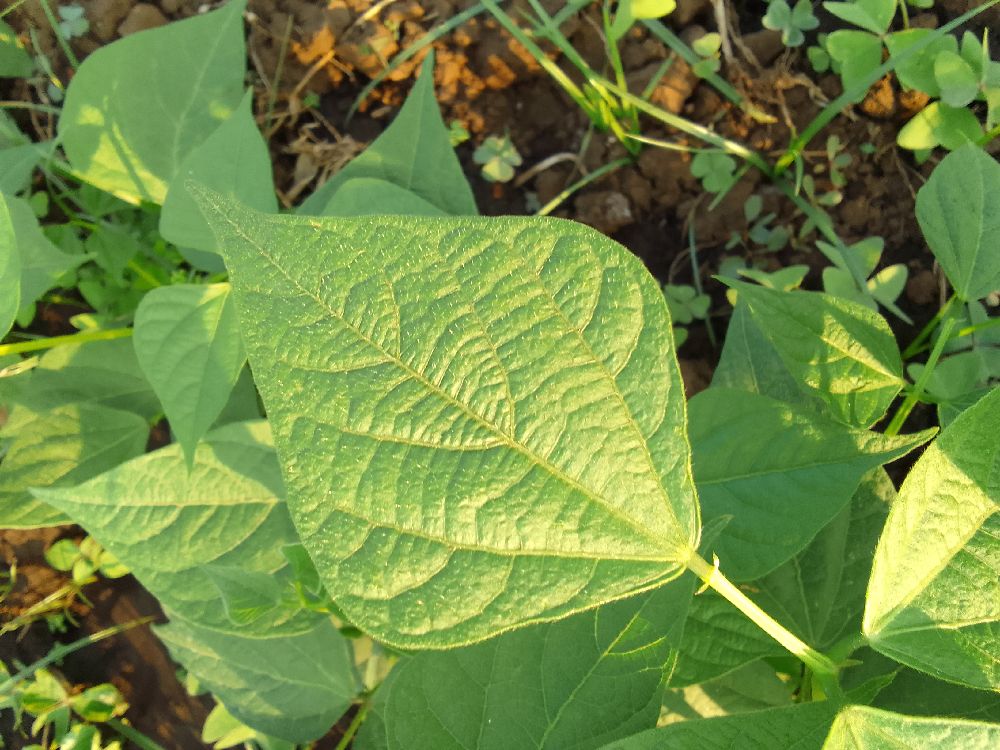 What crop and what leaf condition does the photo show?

common bean, healthy
